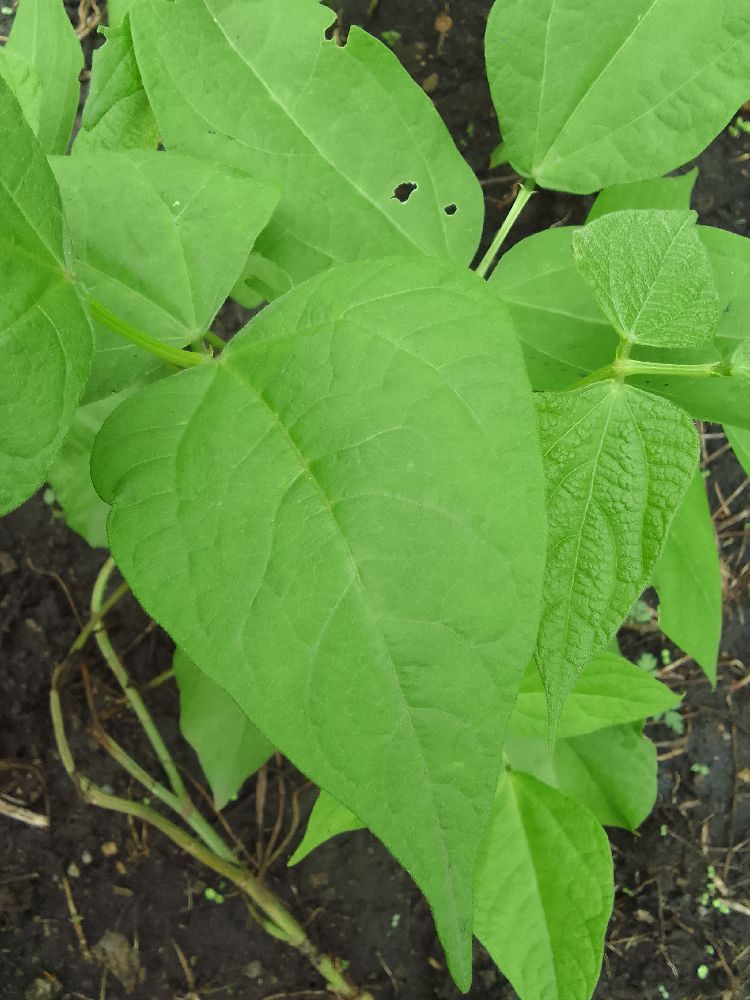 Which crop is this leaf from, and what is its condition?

common bean, healthy
